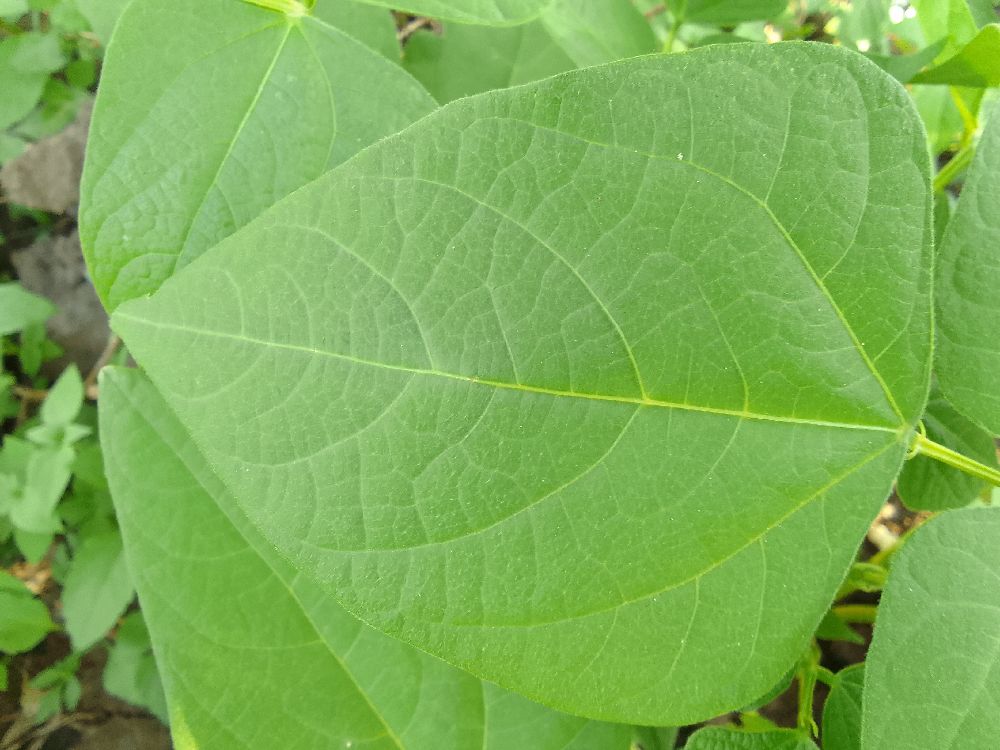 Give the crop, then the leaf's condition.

common bean, healthy
